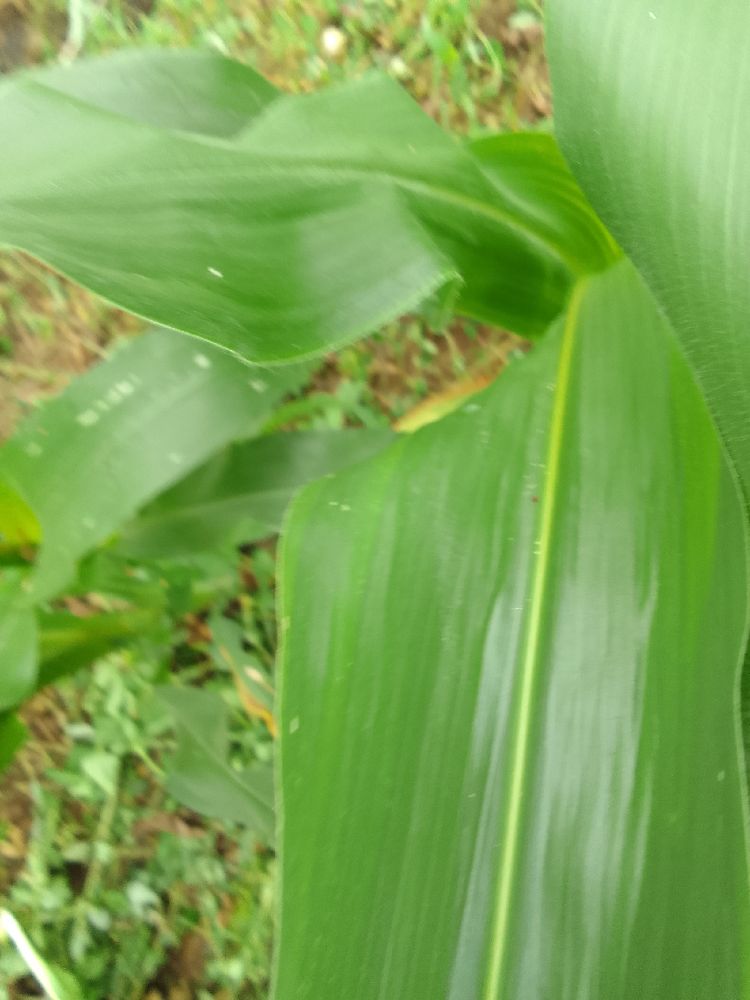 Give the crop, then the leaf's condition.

maize, healthy
